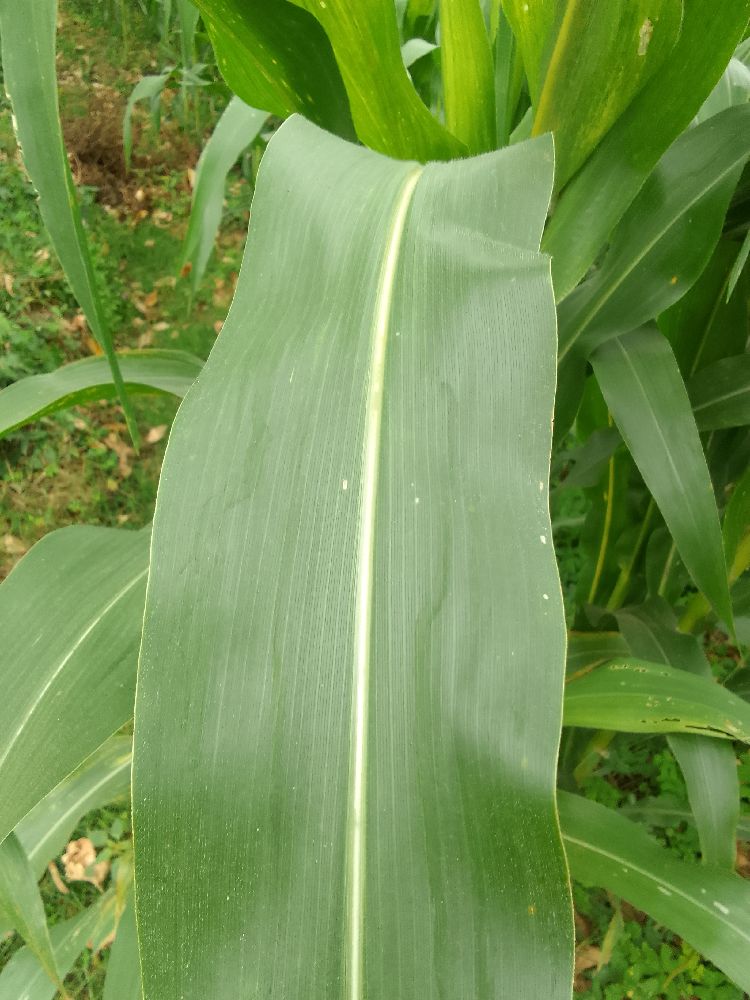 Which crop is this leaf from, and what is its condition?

maize, healthy
